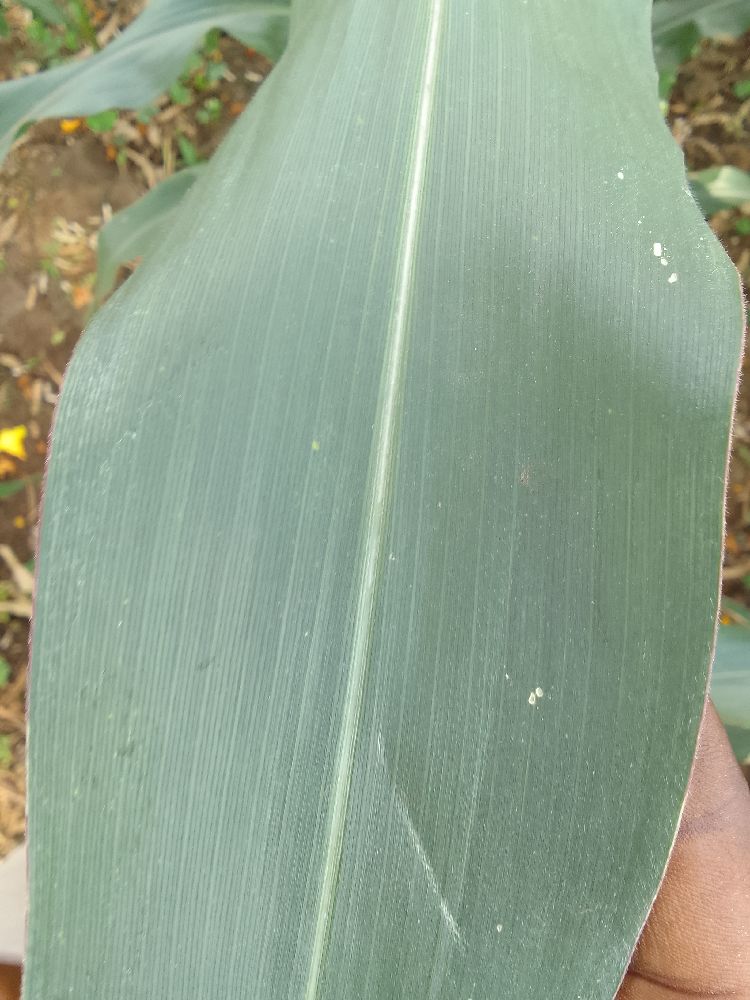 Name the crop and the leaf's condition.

maize, healthy
